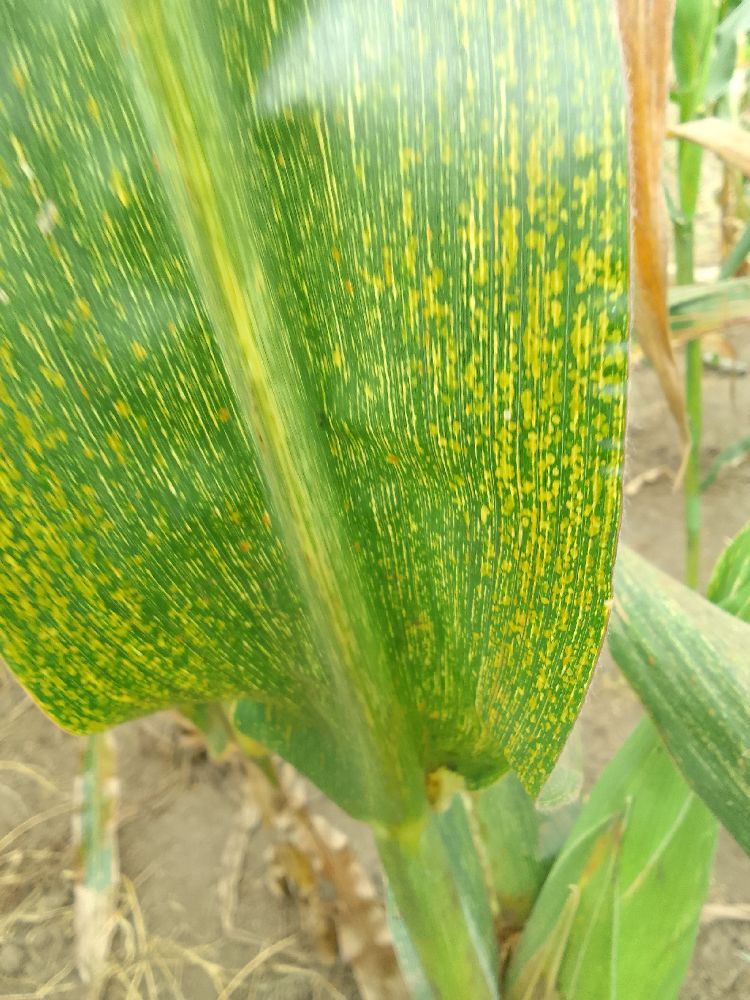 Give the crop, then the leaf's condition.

maize, maize streak virus
